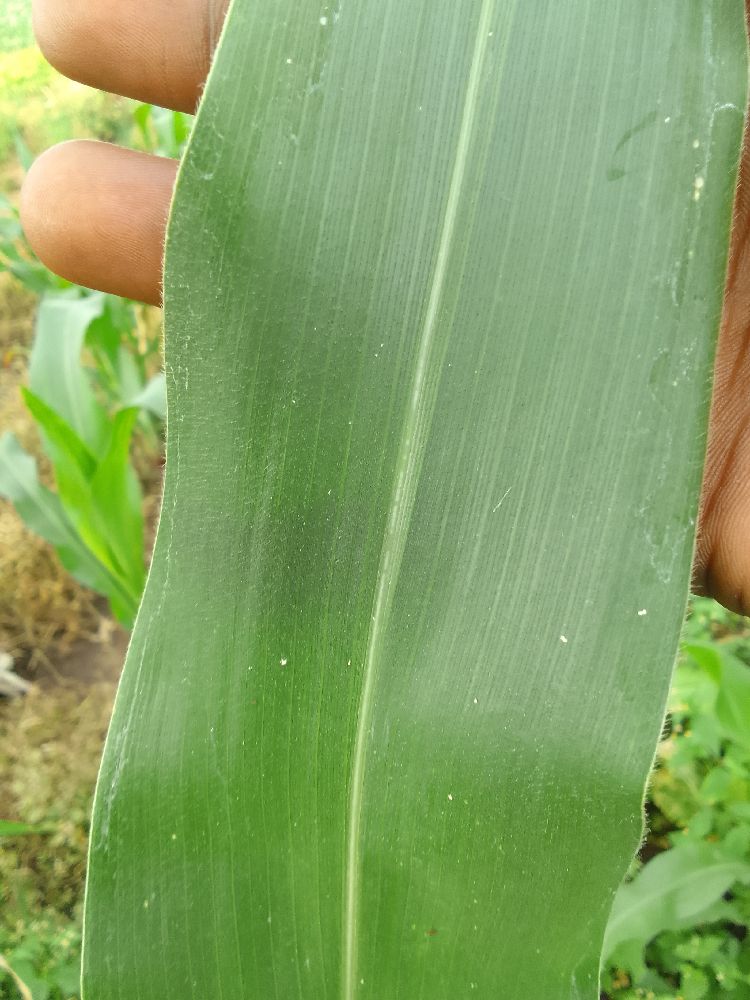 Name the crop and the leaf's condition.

maize, healthy
